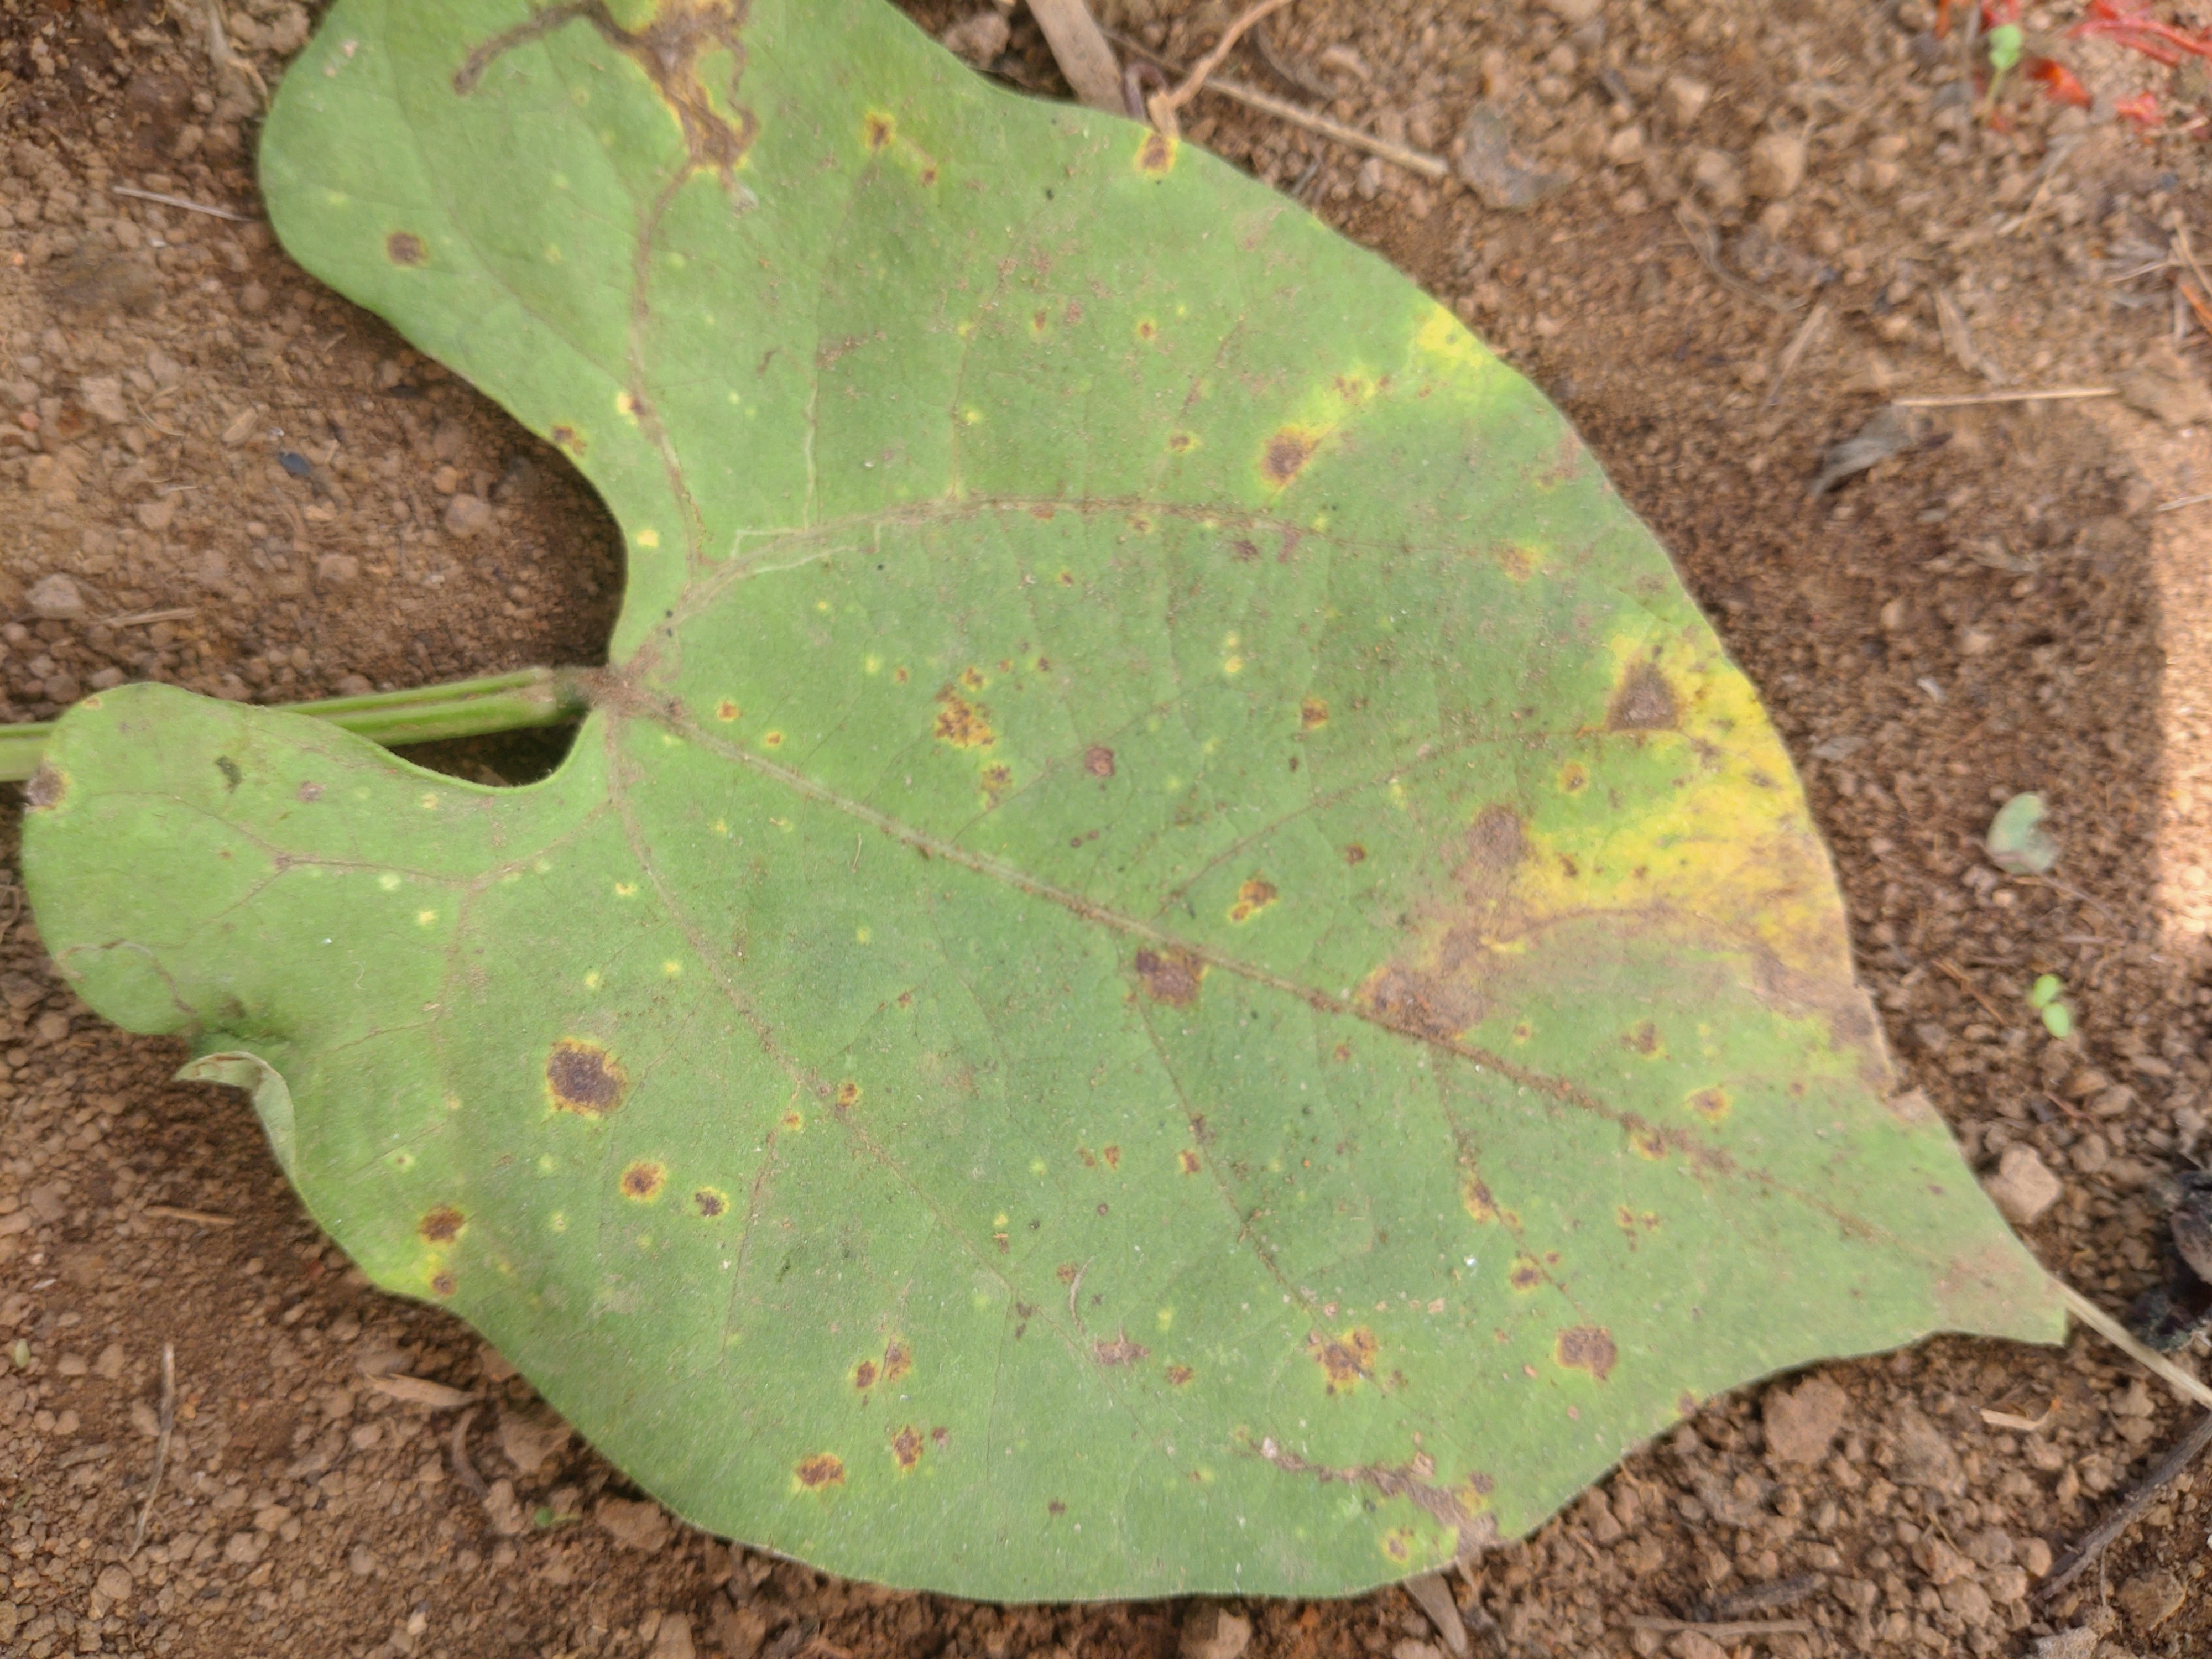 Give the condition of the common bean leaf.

rust
